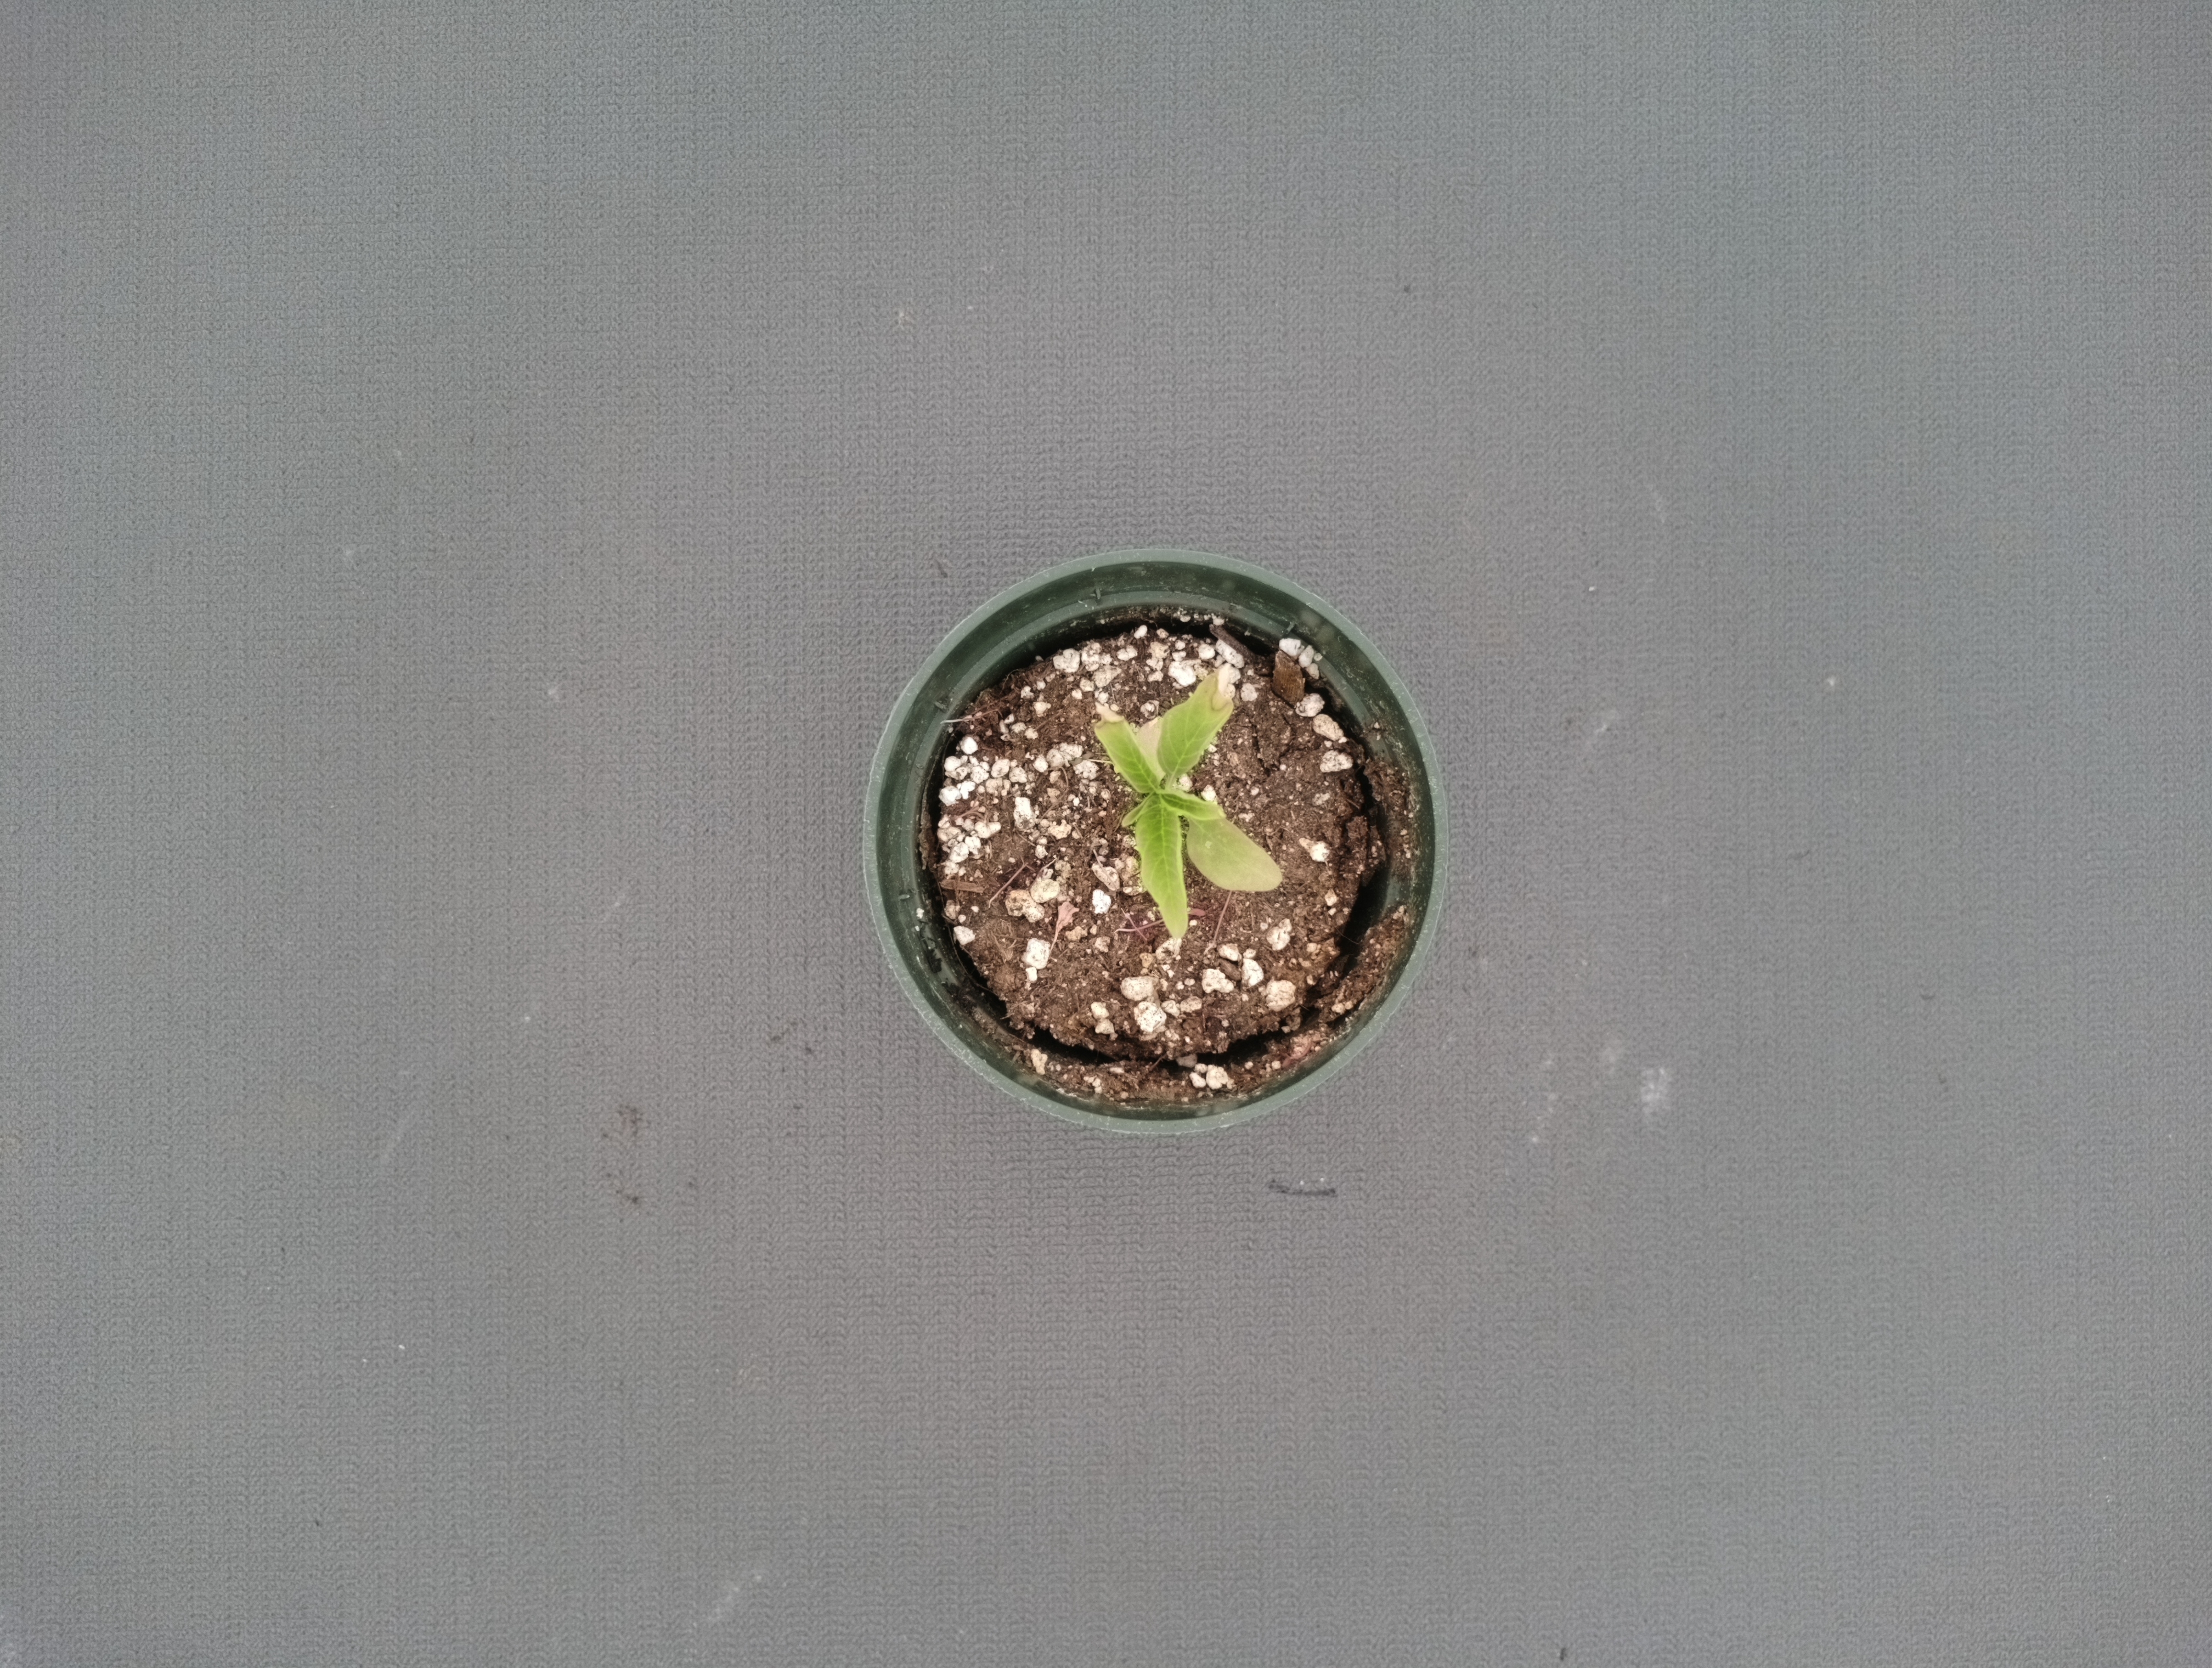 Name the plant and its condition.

waterhemp, chlorosis necrosis
